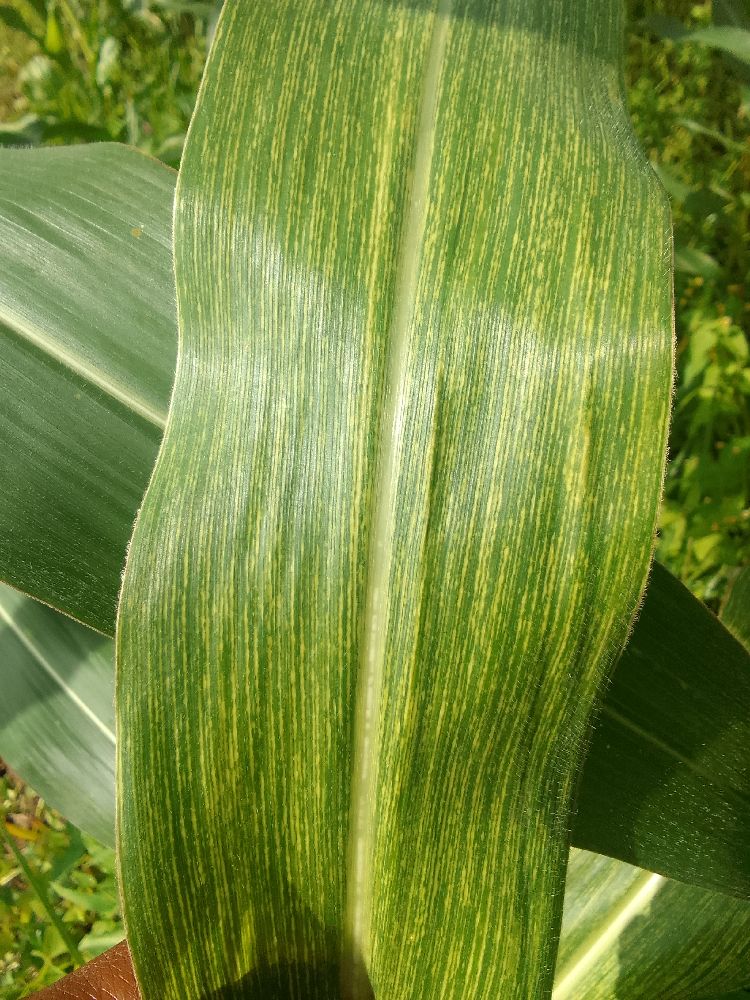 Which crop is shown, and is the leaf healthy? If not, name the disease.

maize, maize streak virus
